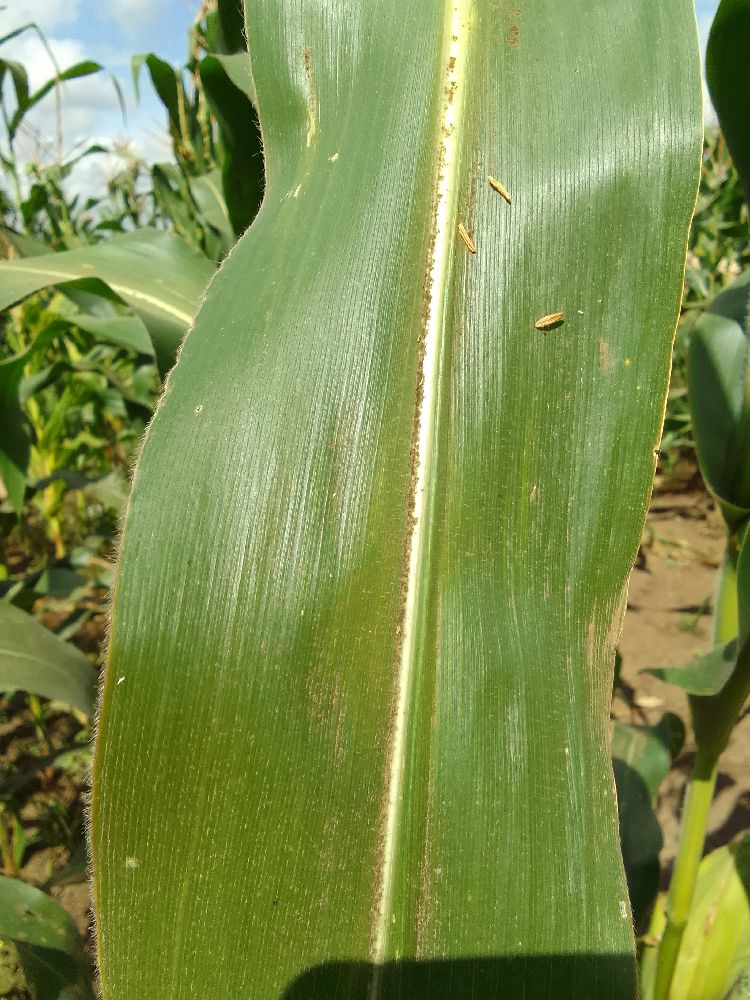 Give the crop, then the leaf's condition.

maize, healthy
